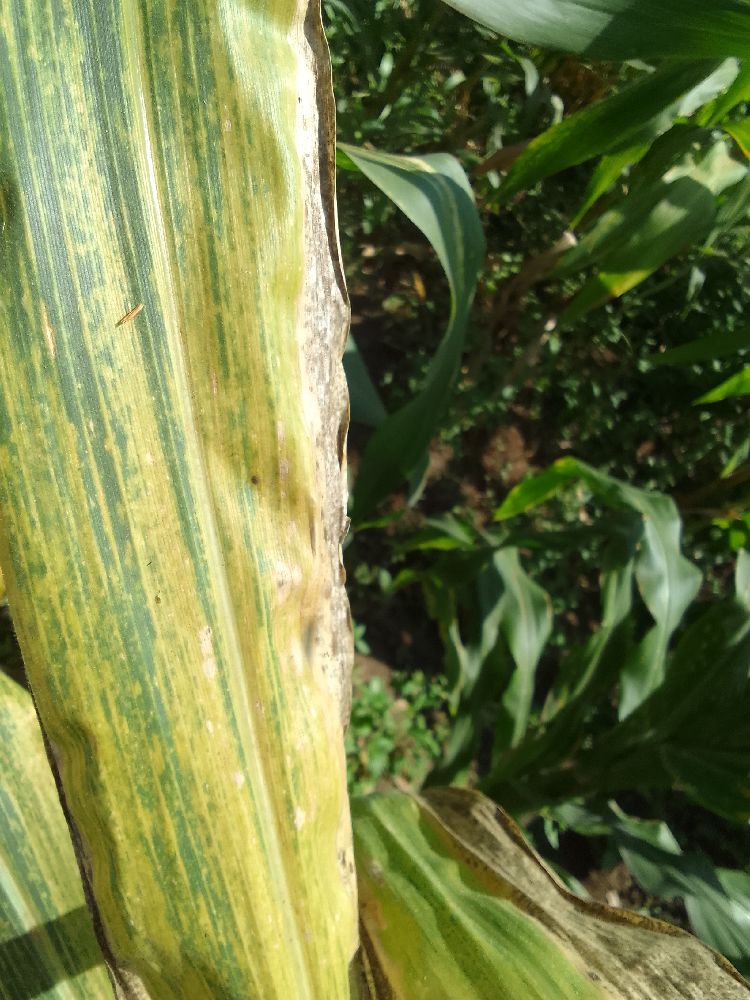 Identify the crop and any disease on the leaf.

maize, maize lethal necrosis
